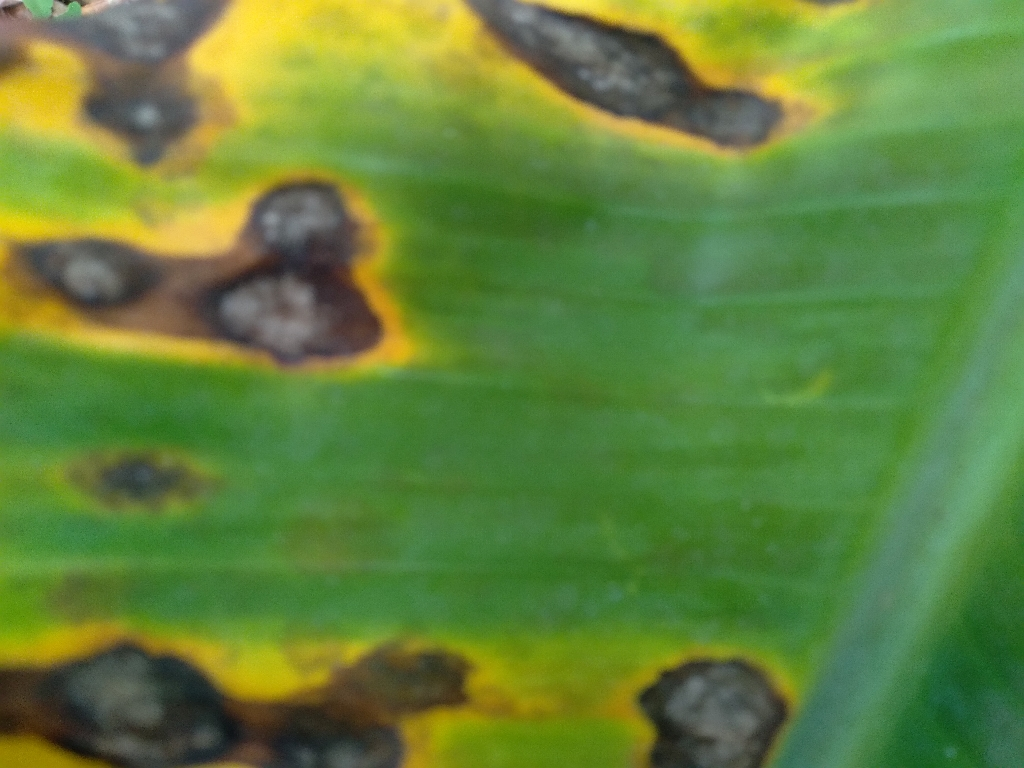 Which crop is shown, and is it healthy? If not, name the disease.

banana, black sigatoka
